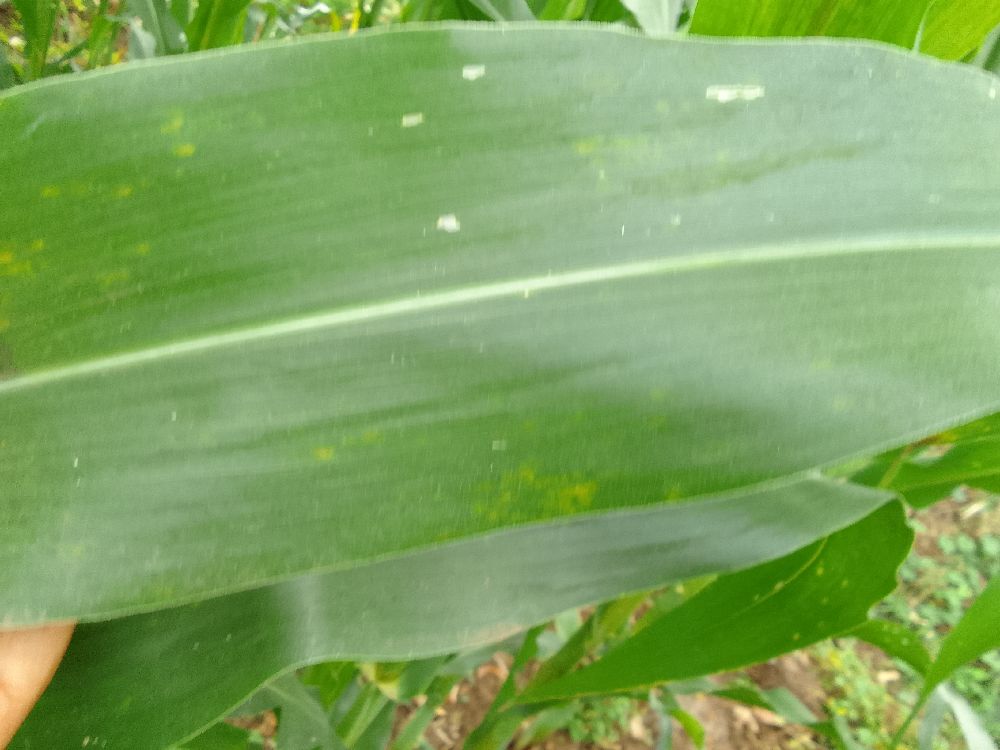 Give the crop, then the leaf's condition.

maize, healthy
